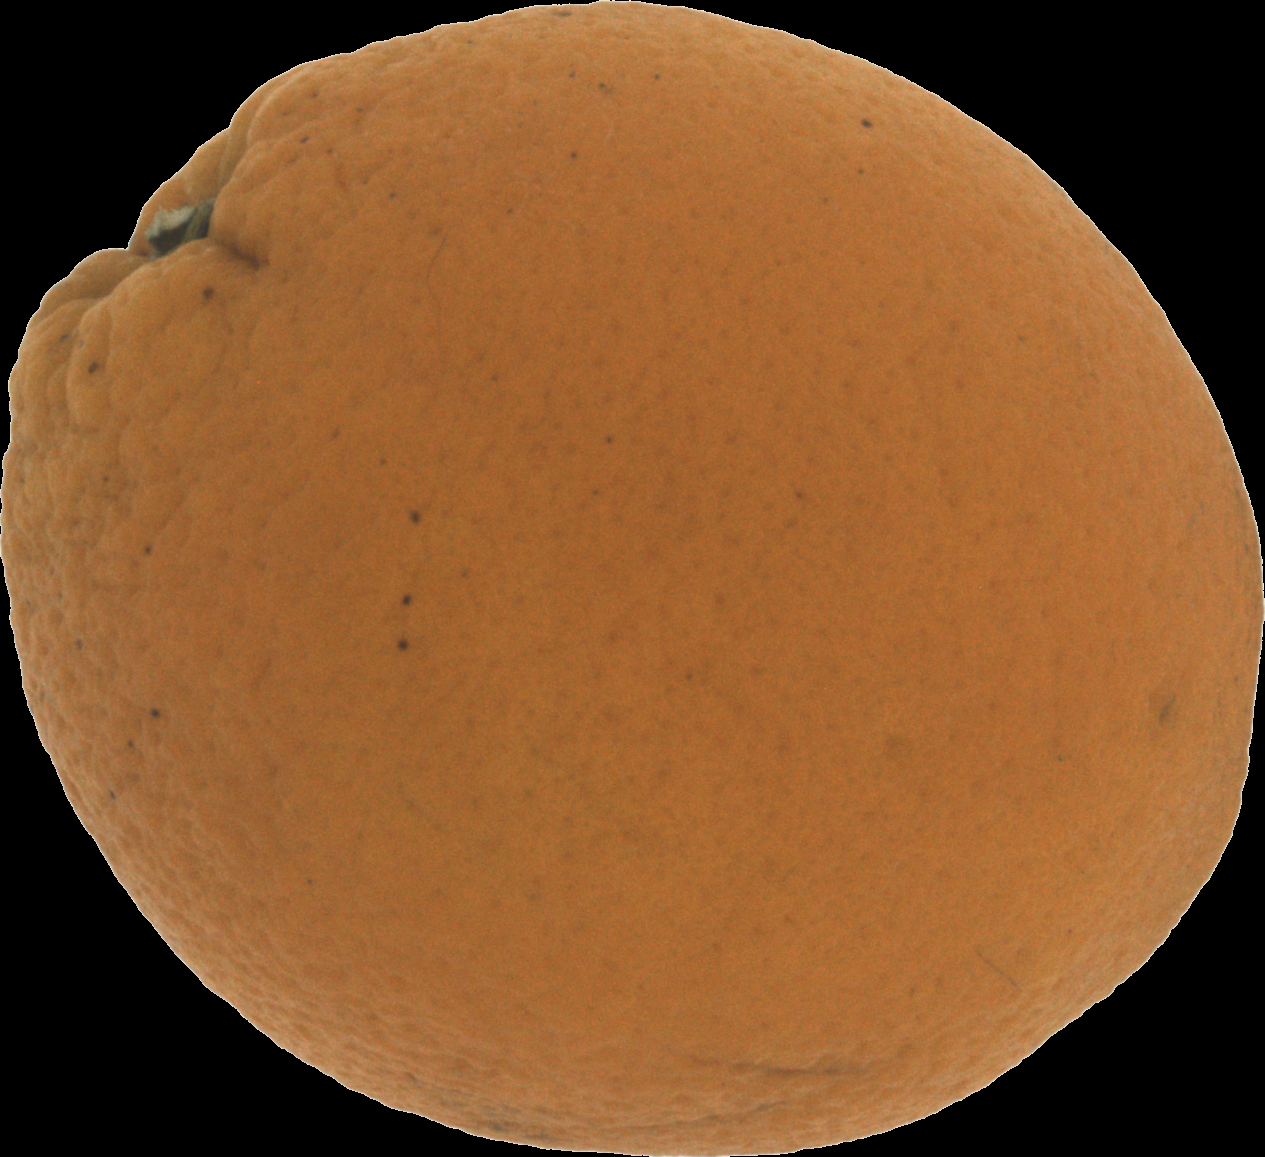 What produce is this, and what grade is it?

orange, bad
